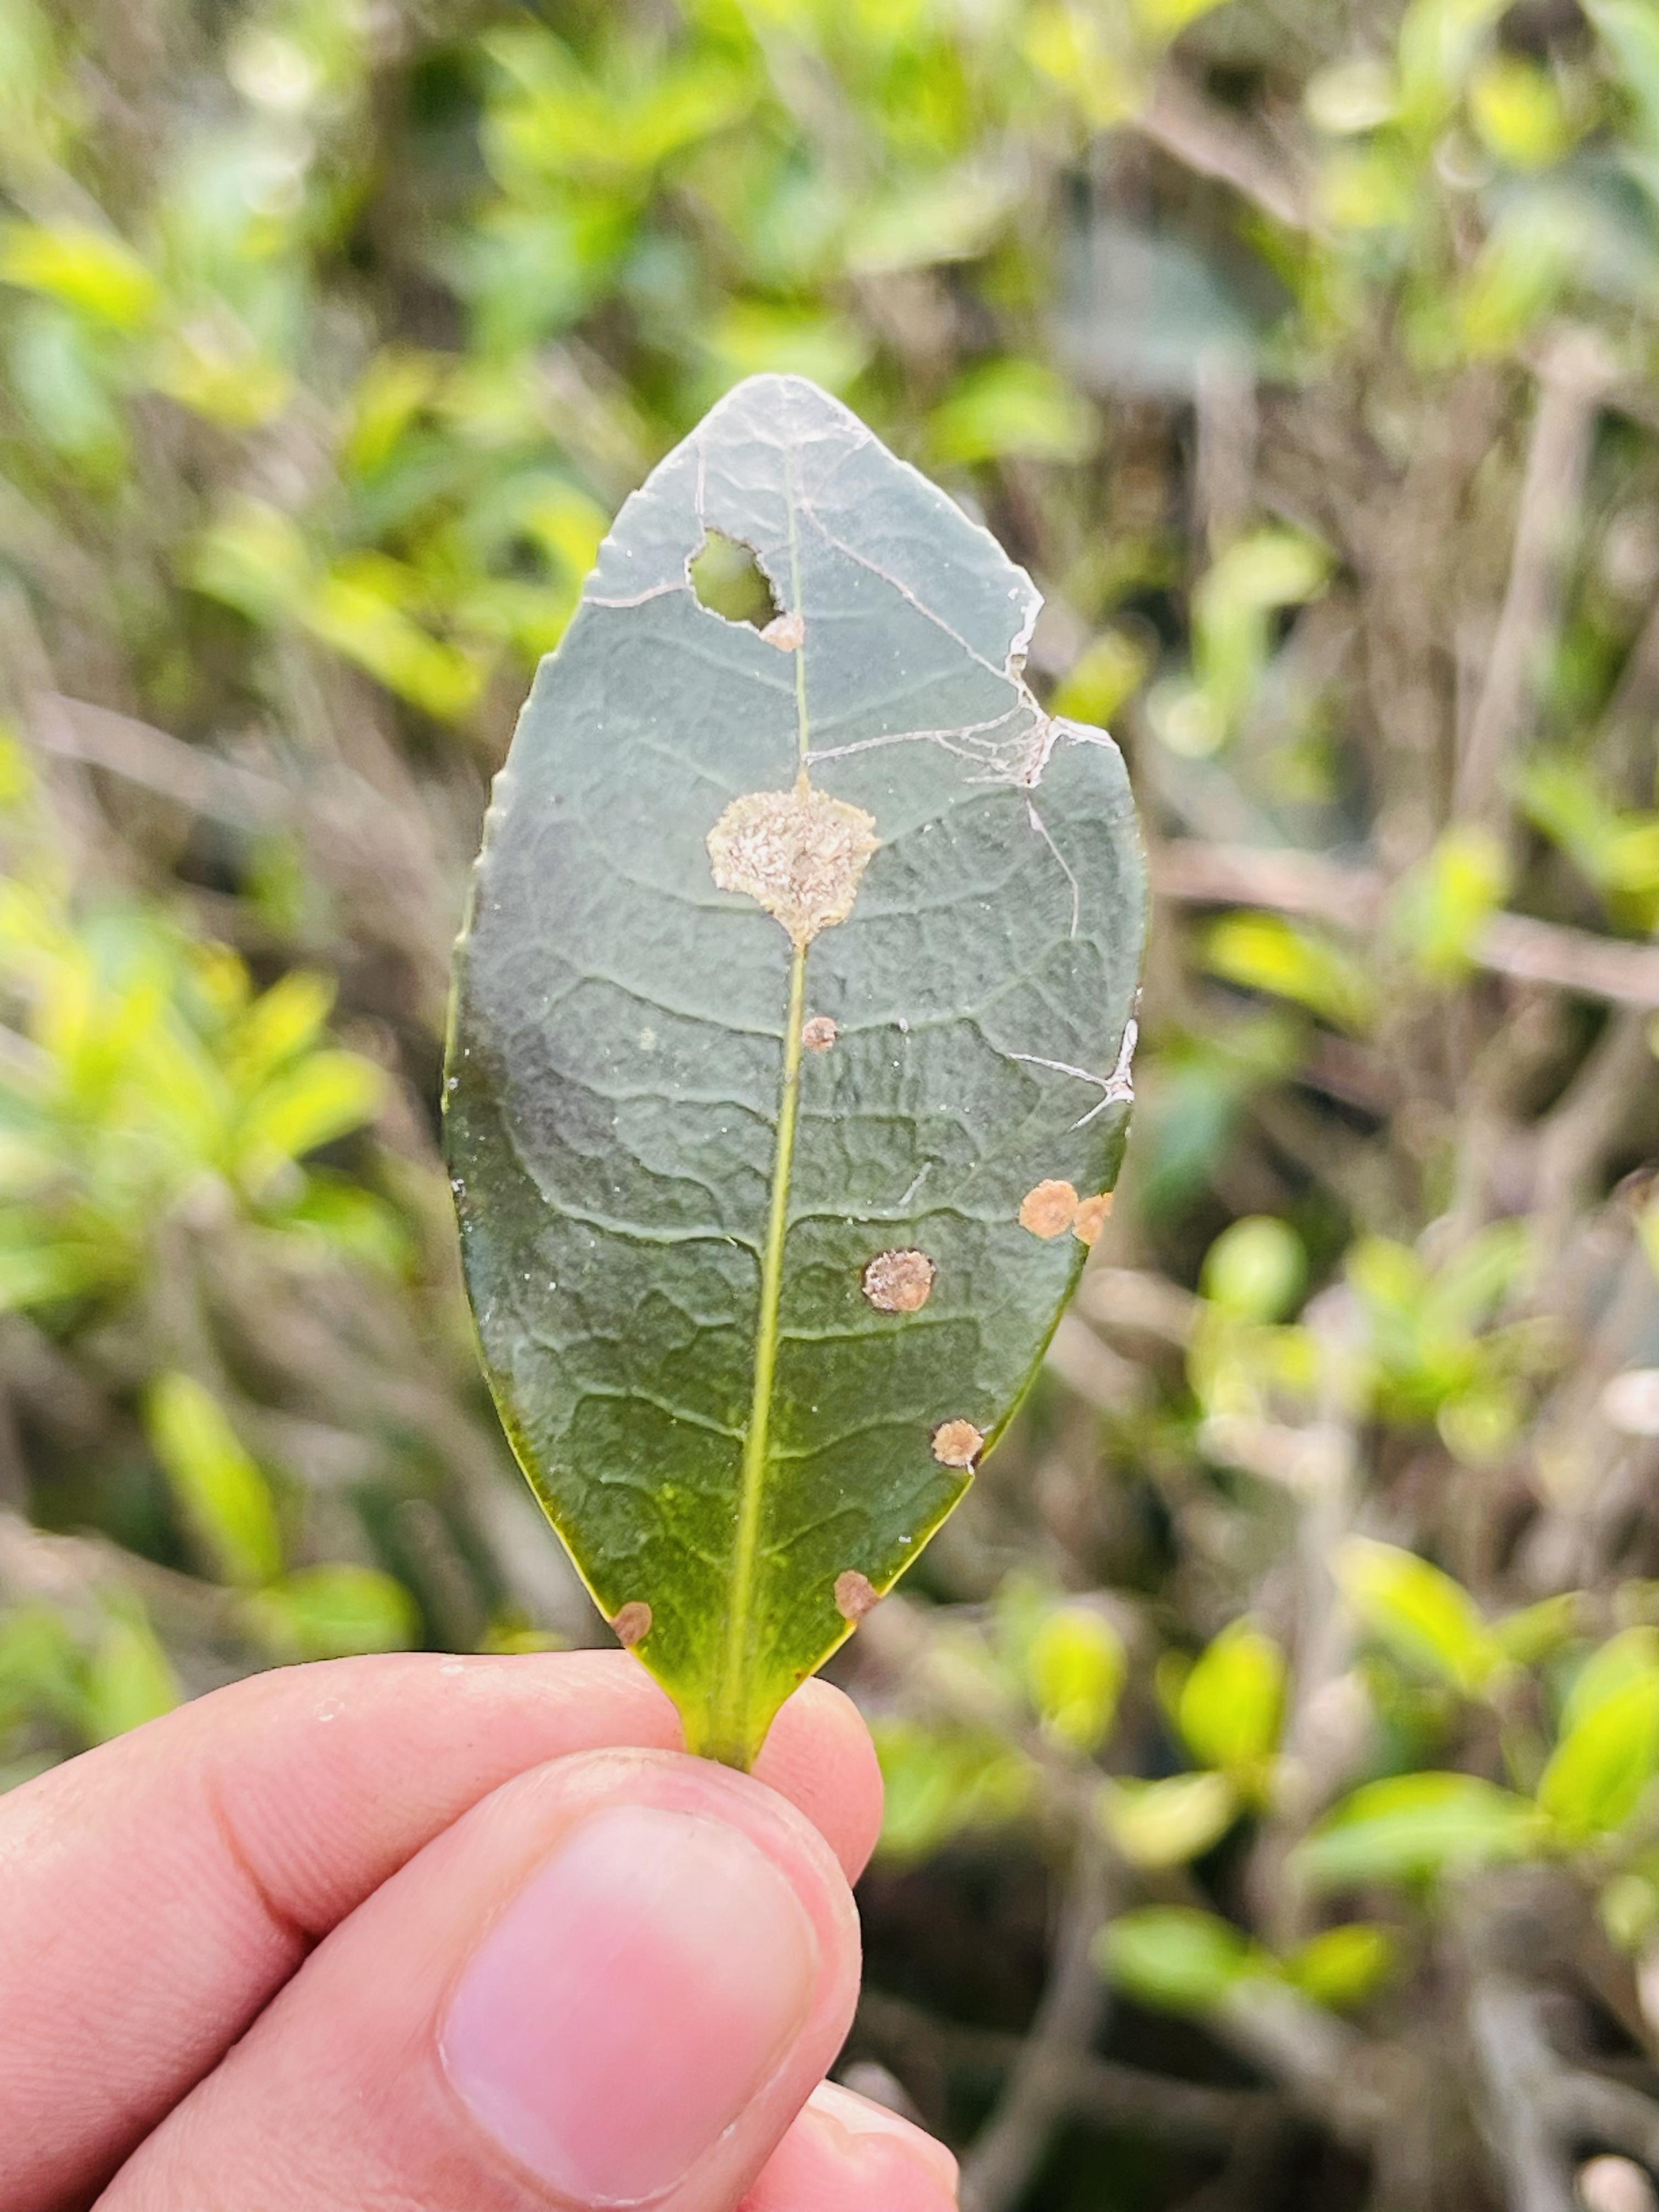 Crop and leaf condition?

tea, red rust
